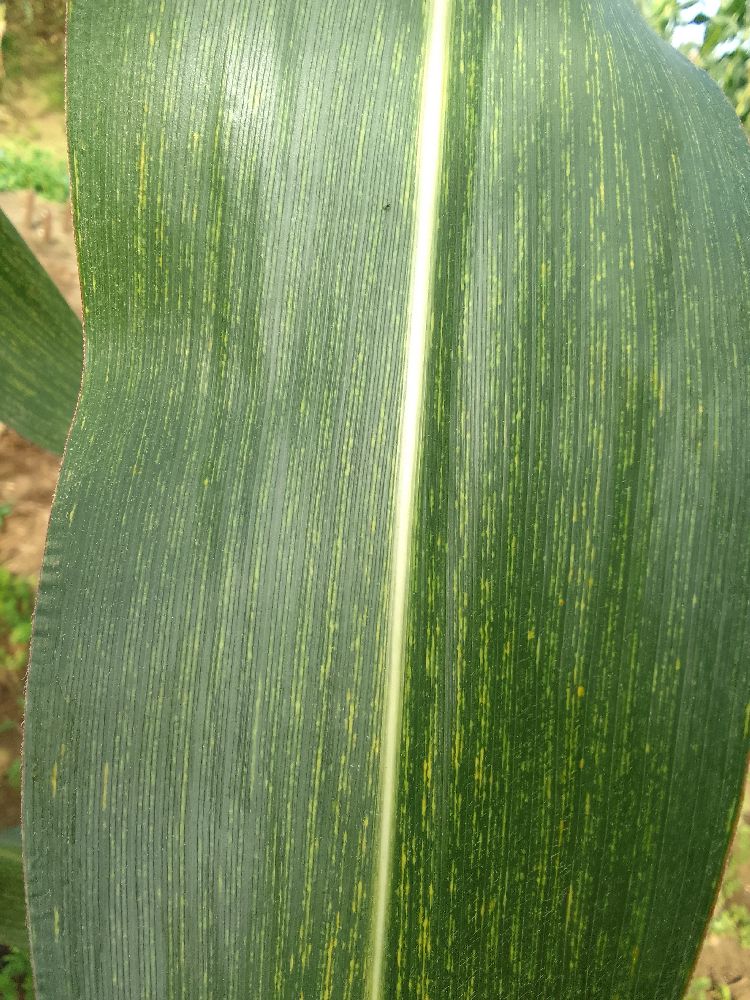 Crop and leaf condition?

maize, maize streak virus
